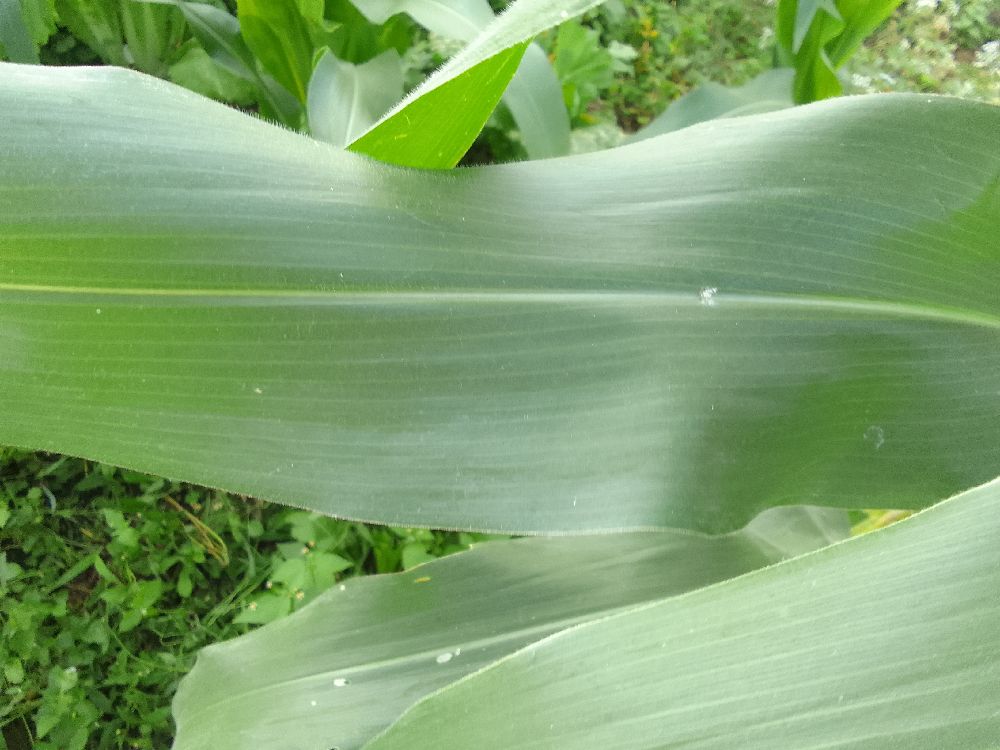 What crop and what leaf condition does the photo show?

maize, healthy
